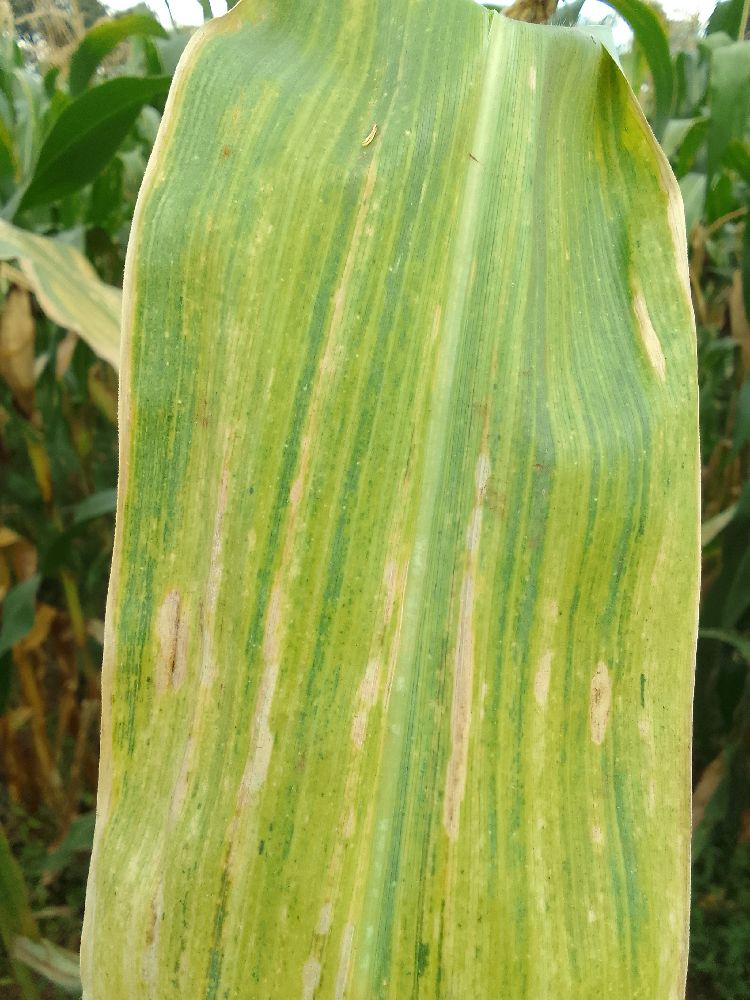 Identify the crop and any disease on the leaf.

maize, maize lethal necrosis
